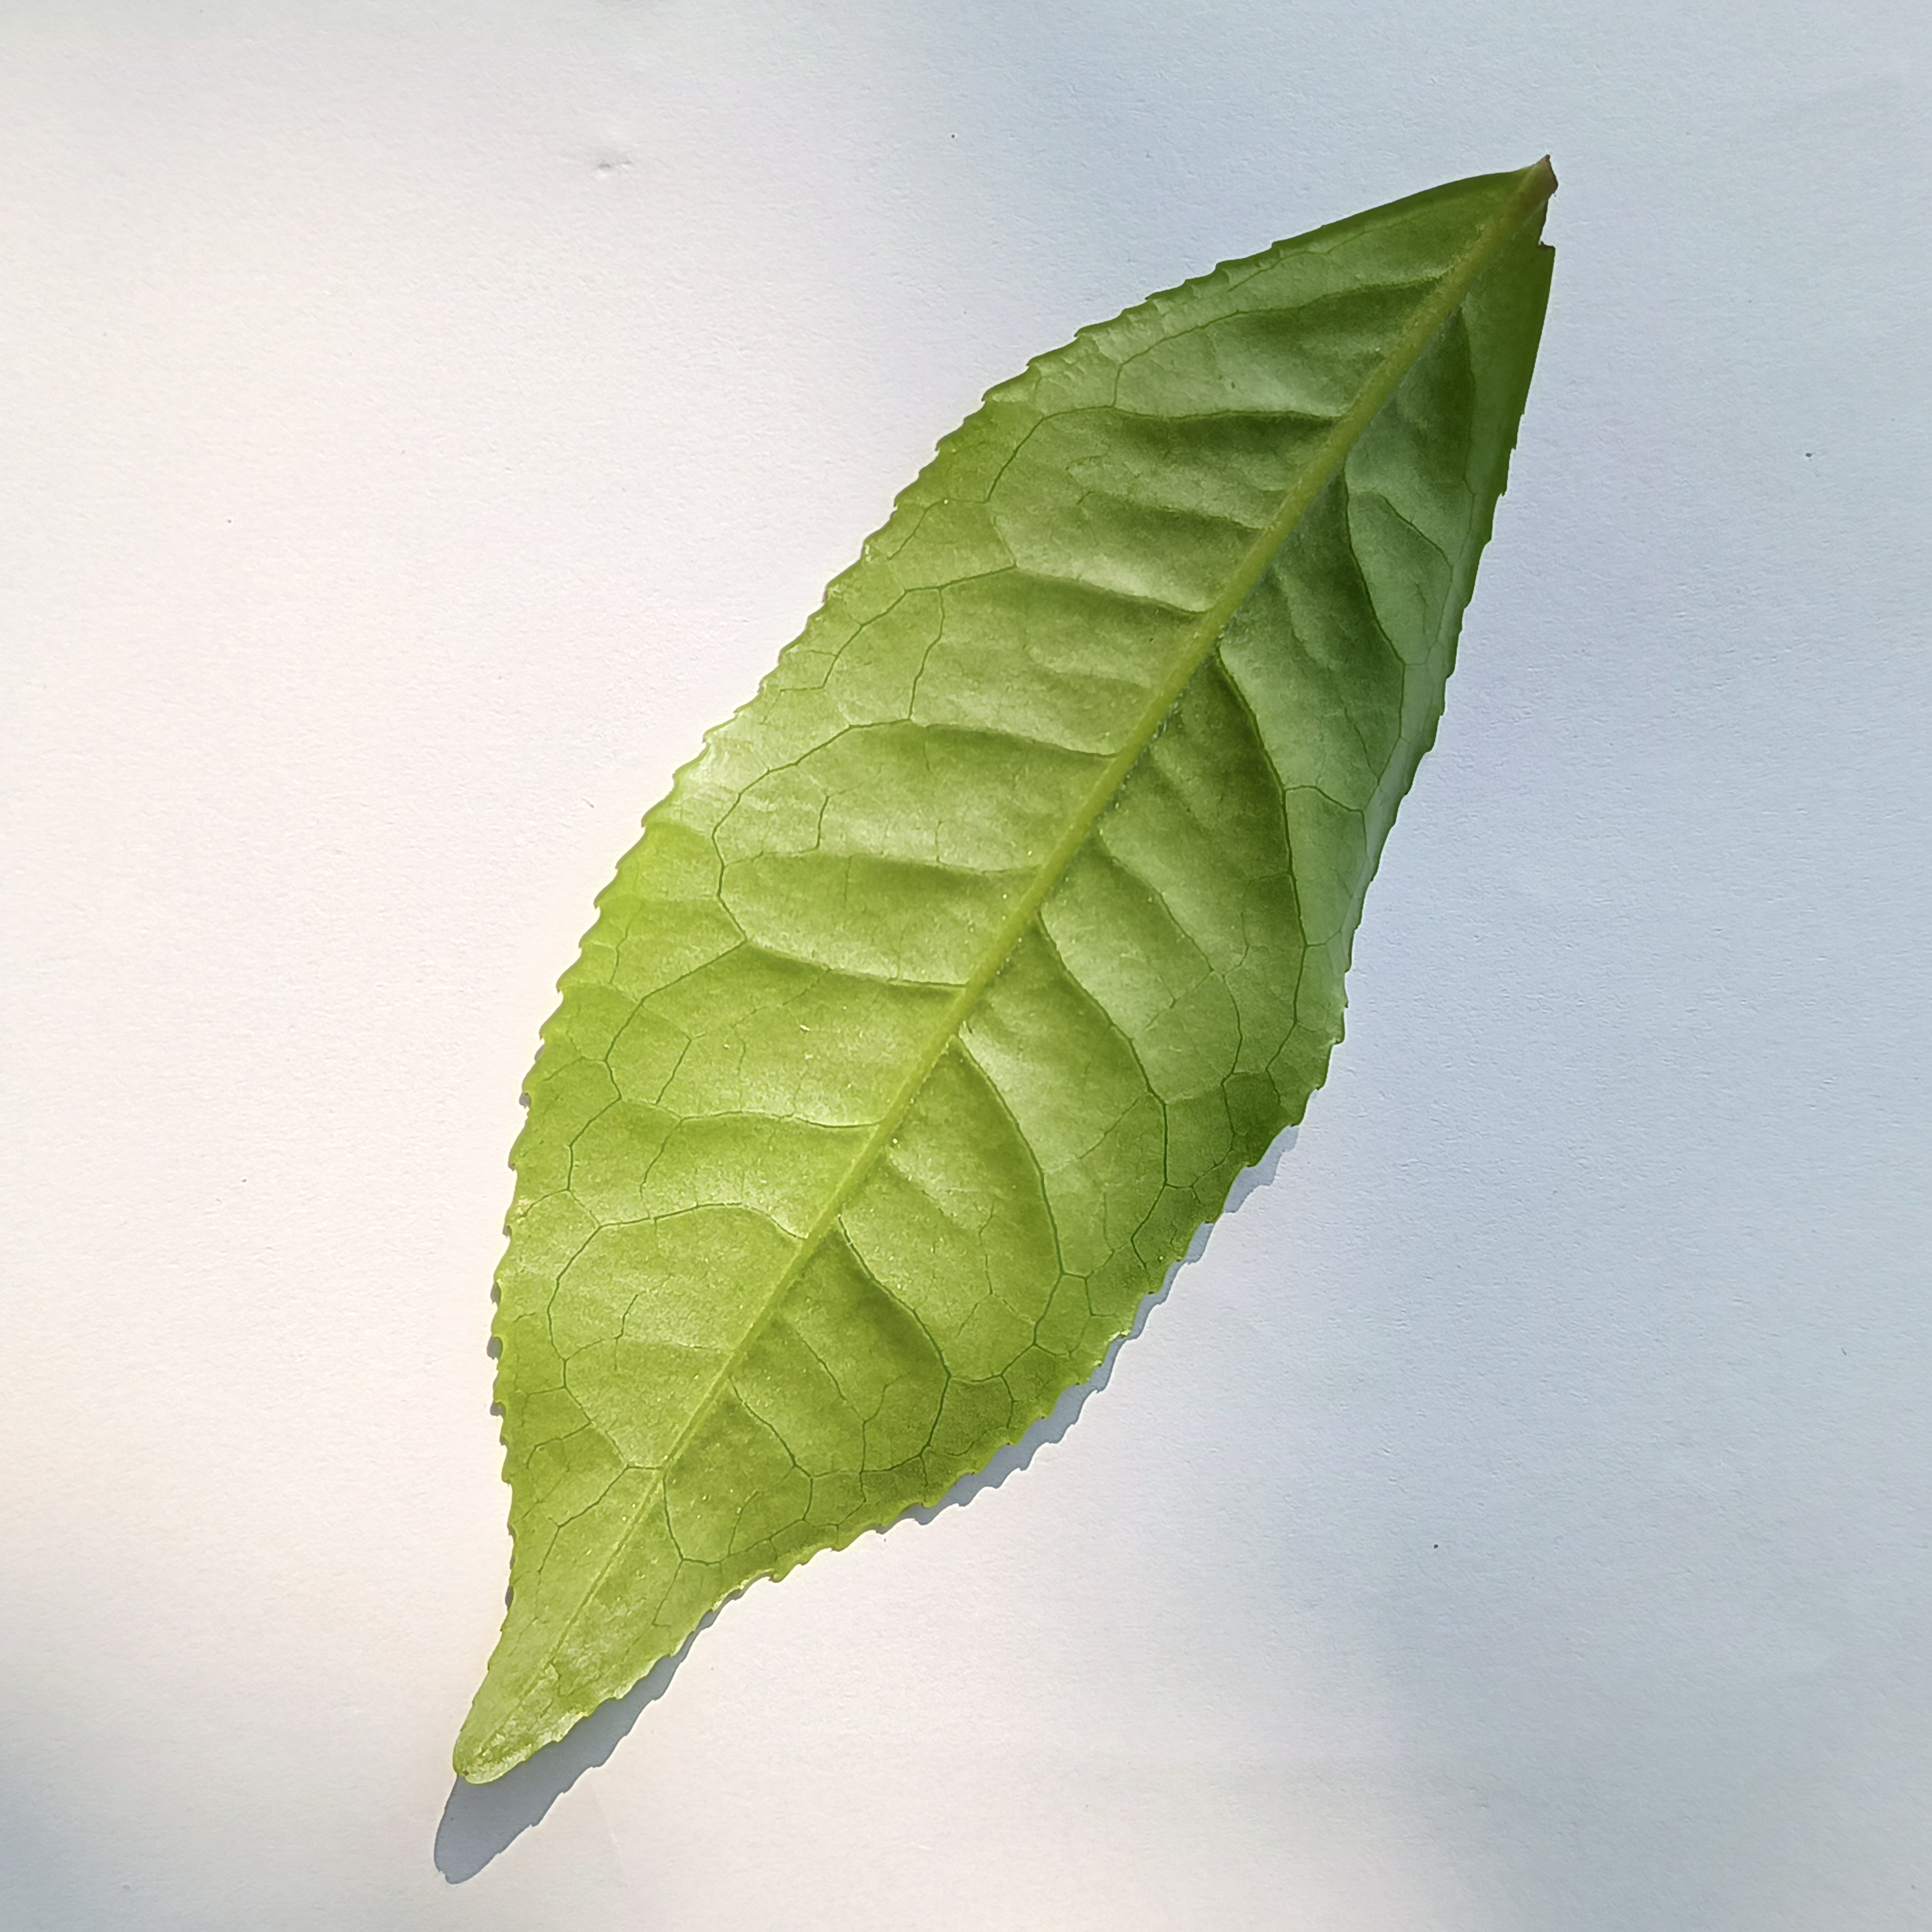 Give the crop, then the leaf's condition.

tea, healthy
